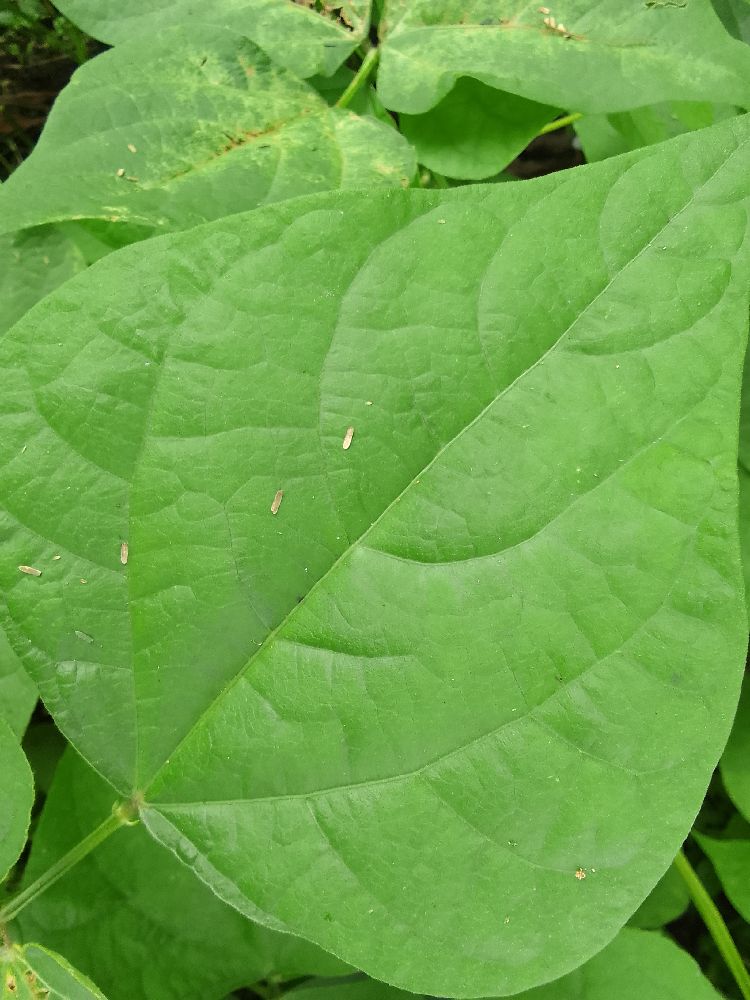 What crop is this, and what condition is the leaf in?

common bean, healthy
